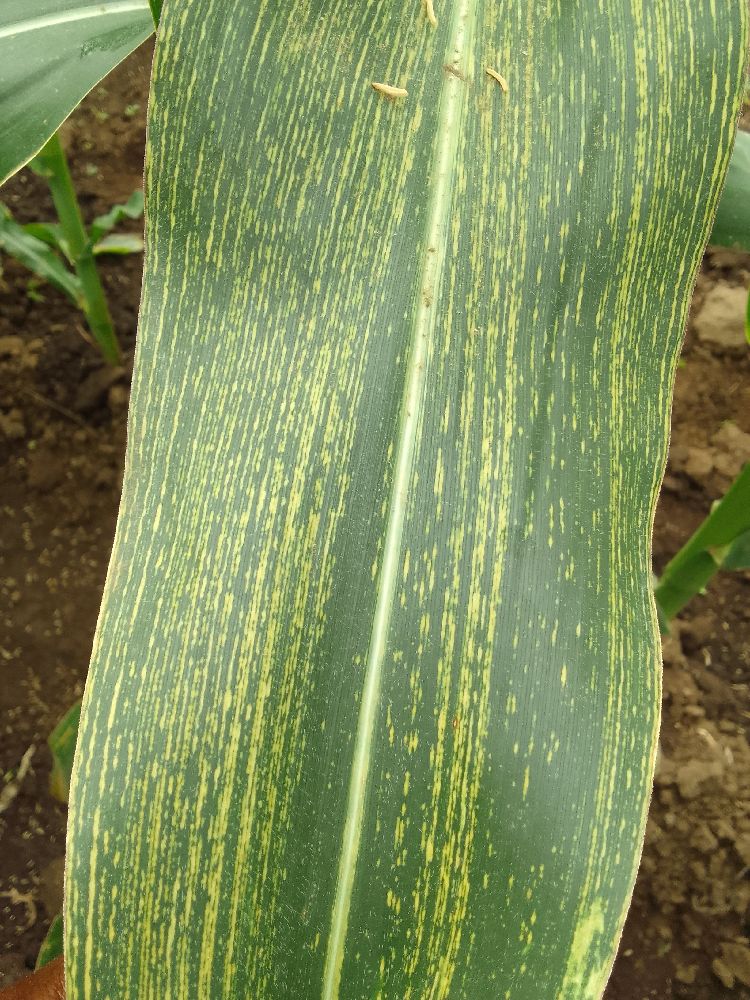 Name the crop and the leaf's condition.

maize, maize streak virus
